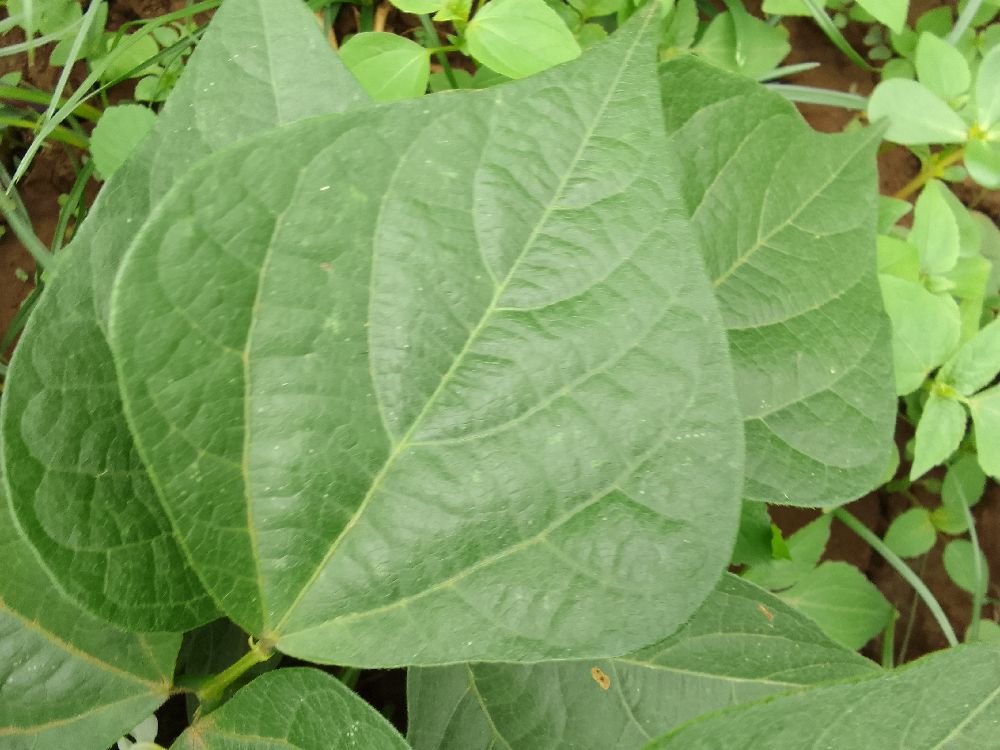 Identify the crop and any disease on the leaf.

common bean, healthy
